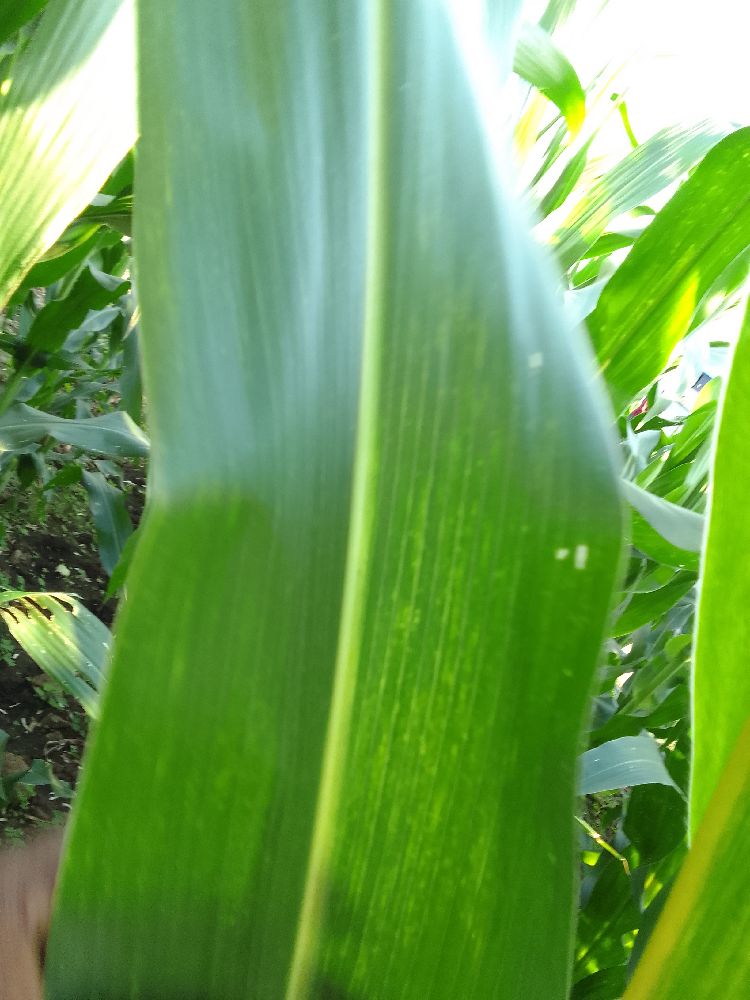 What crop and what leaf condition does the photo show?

maize, maize lethal necrosis
